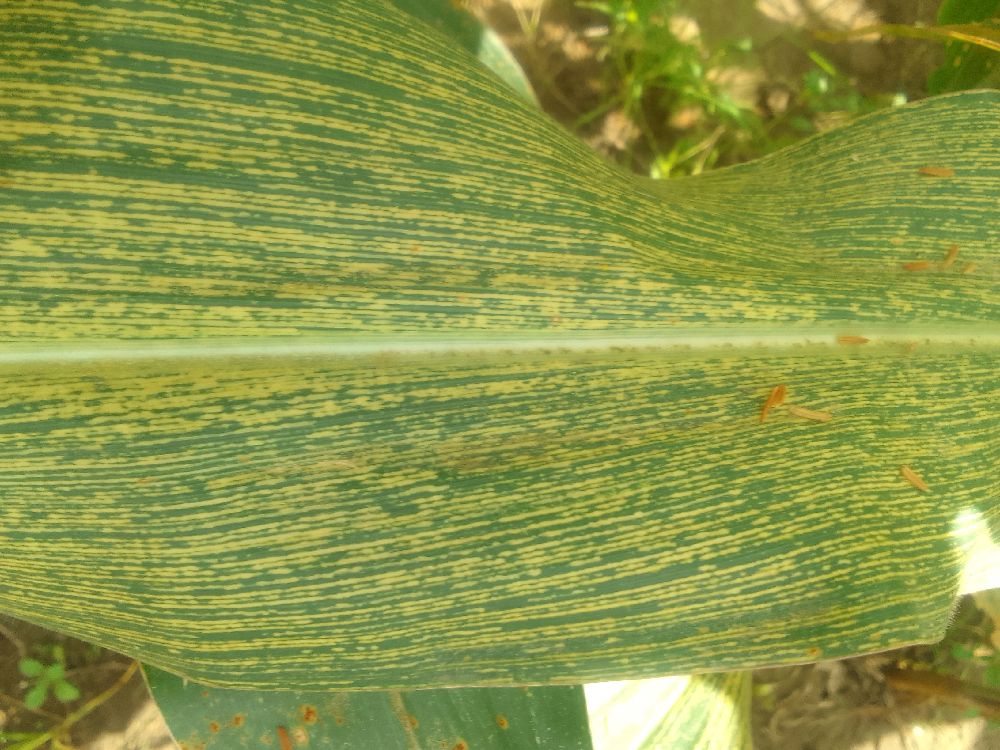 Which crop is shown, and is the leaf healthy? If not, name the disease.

maize, maize streak virus
